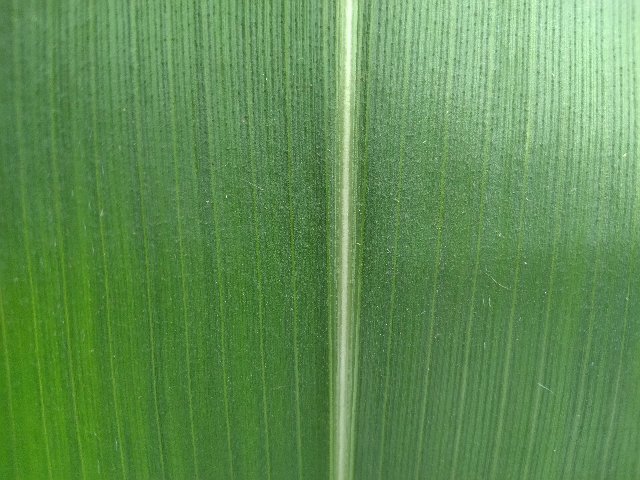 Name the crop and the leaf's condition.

maize, healthy
